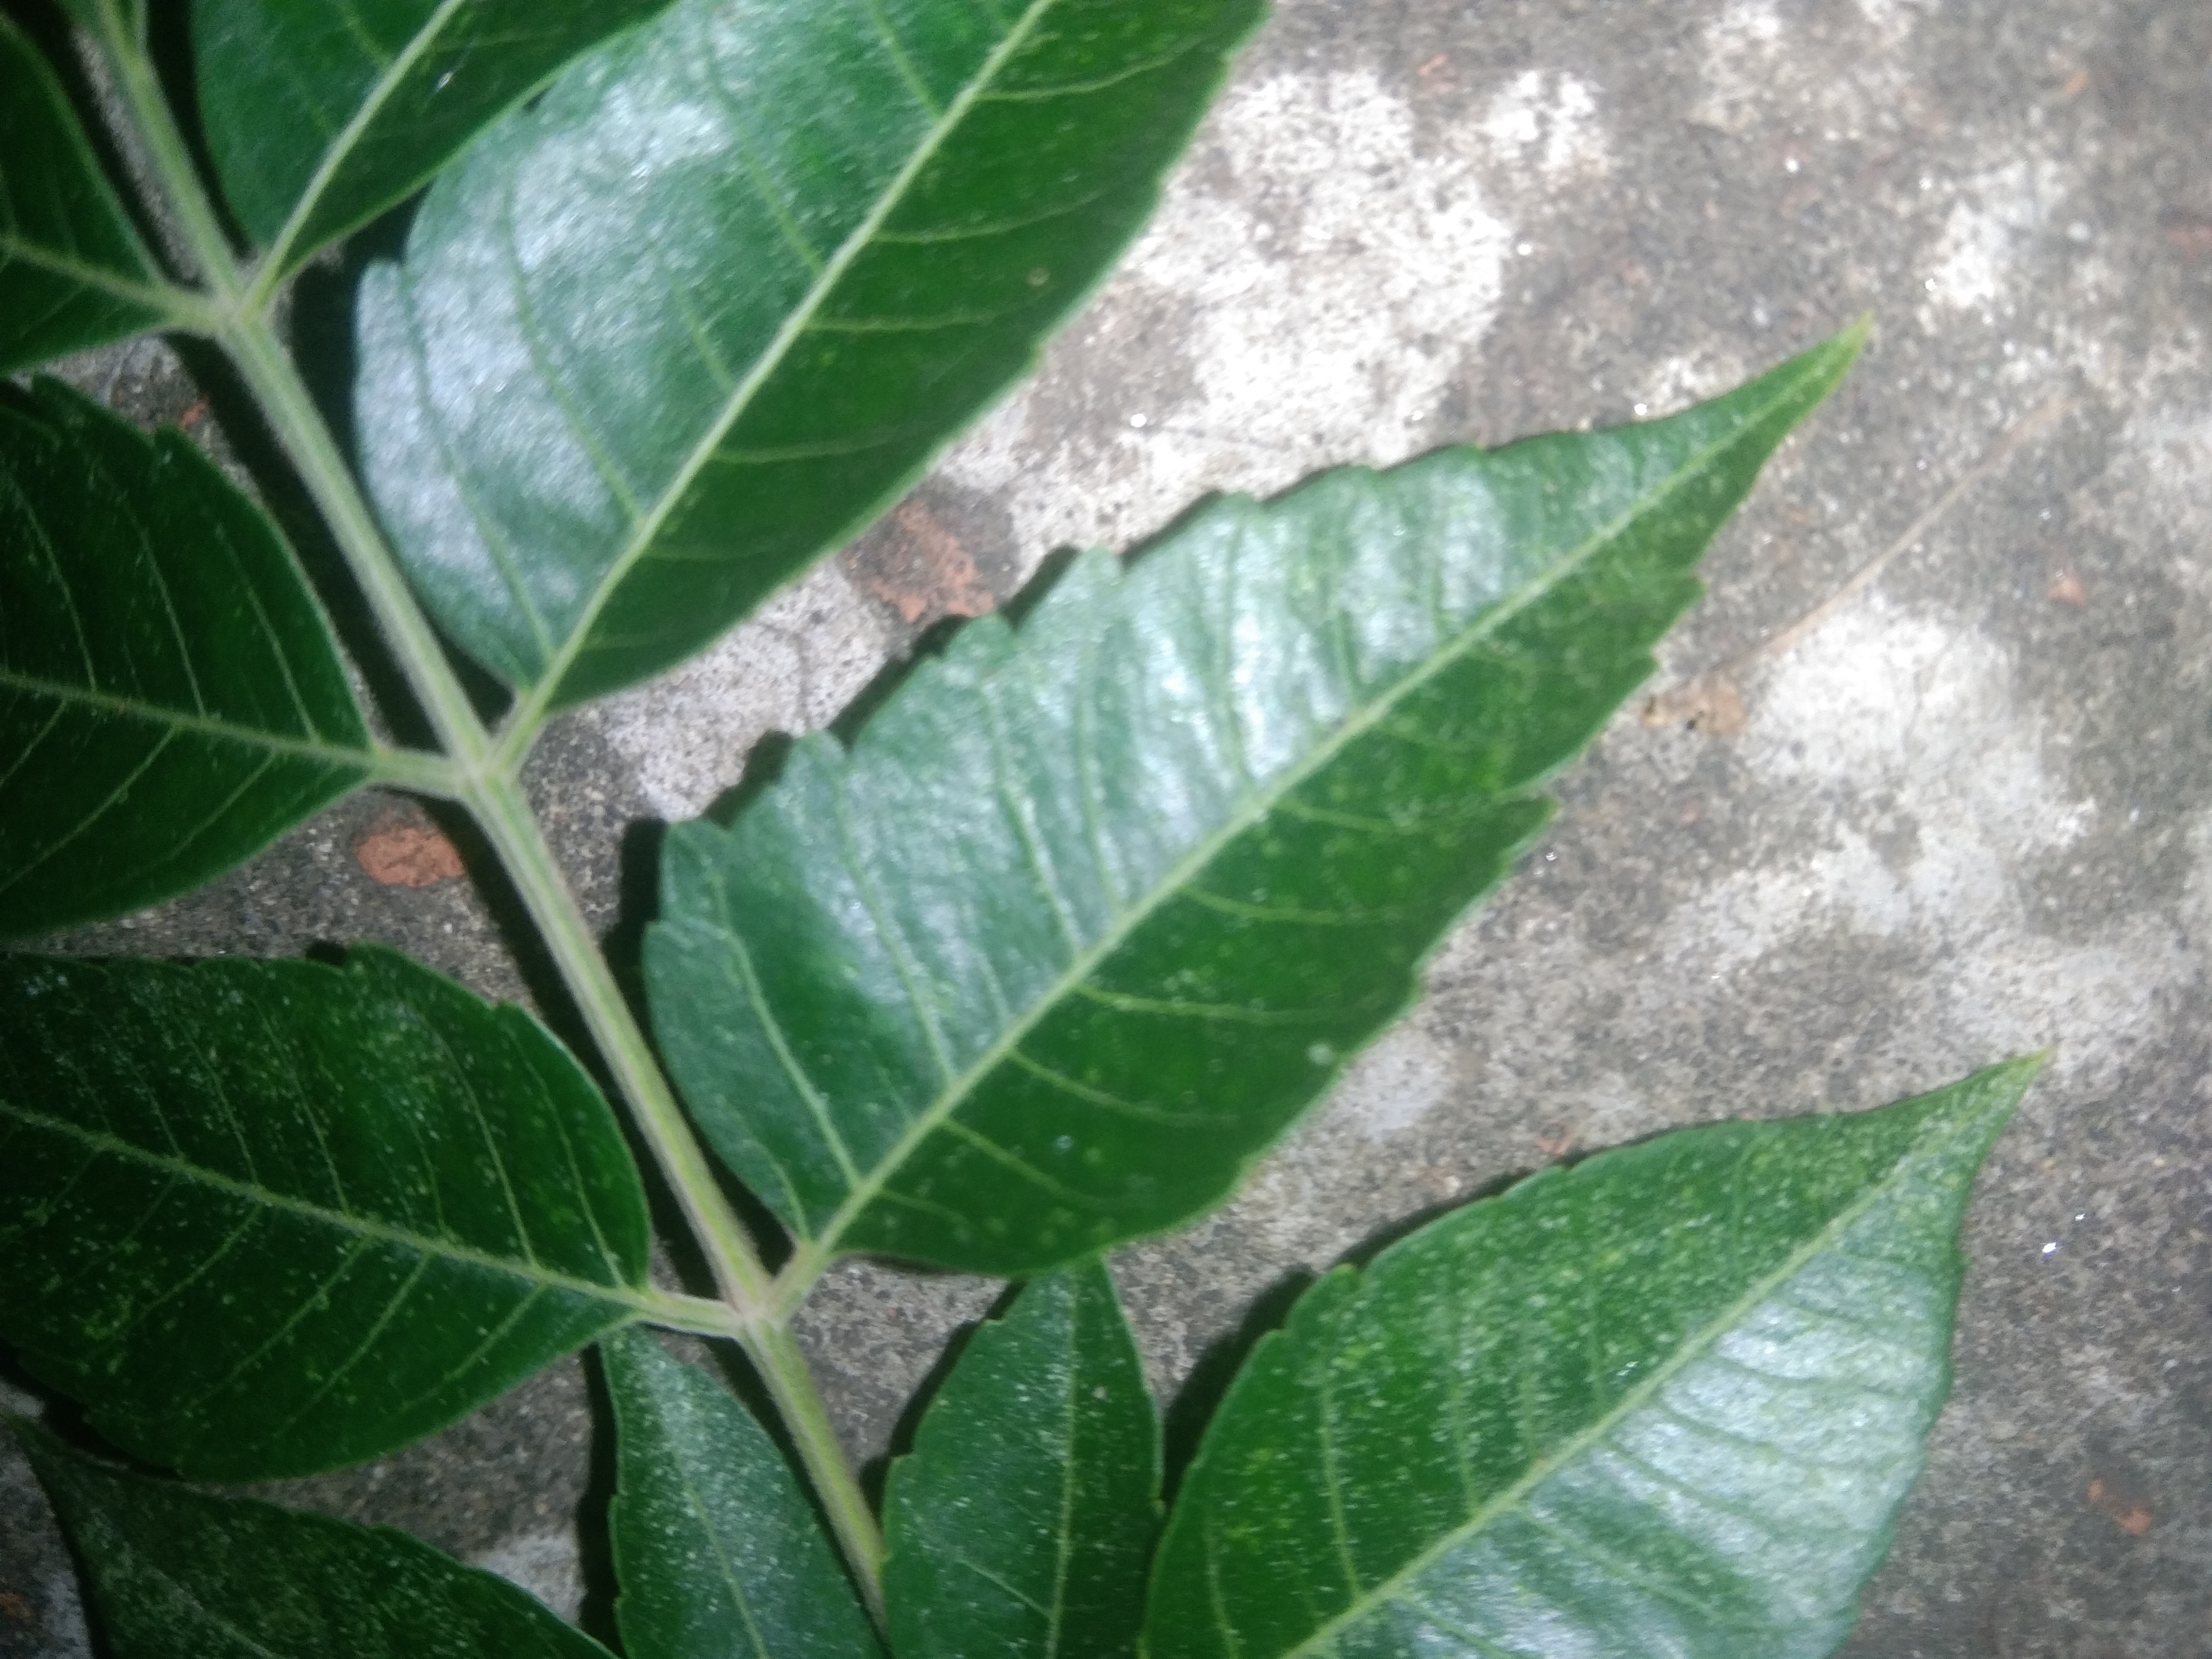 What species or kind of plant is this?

neem
